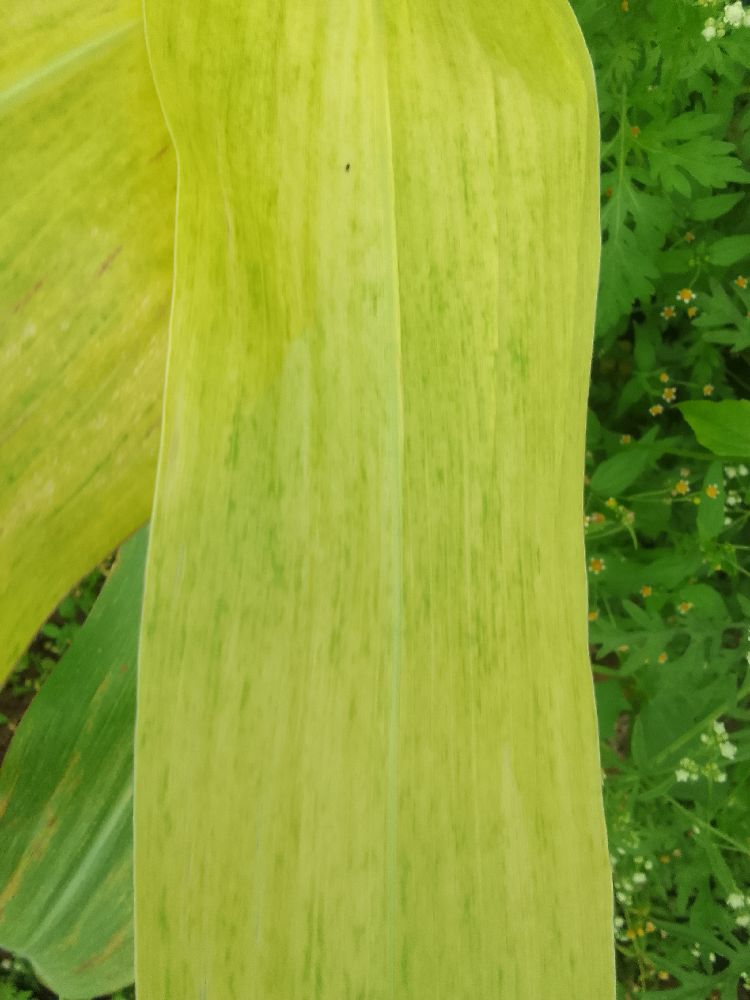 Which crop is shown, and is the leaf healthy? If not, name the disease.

maize, maize lethal necrosis
